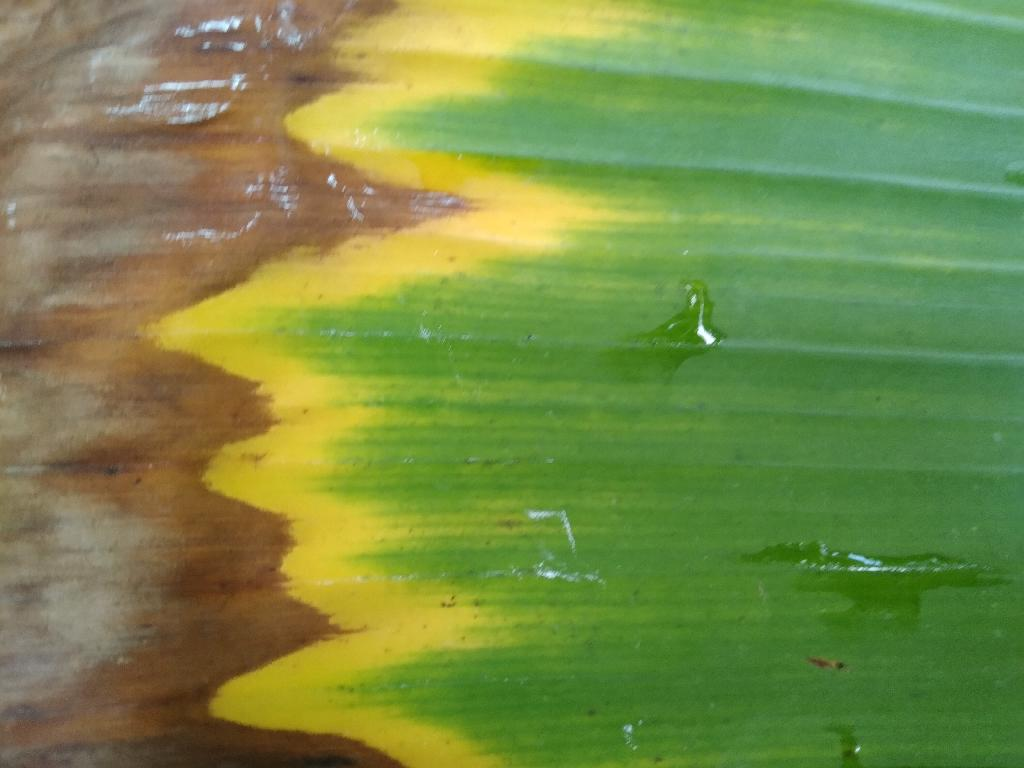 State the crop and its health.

banana, fusarium wilt race 1
